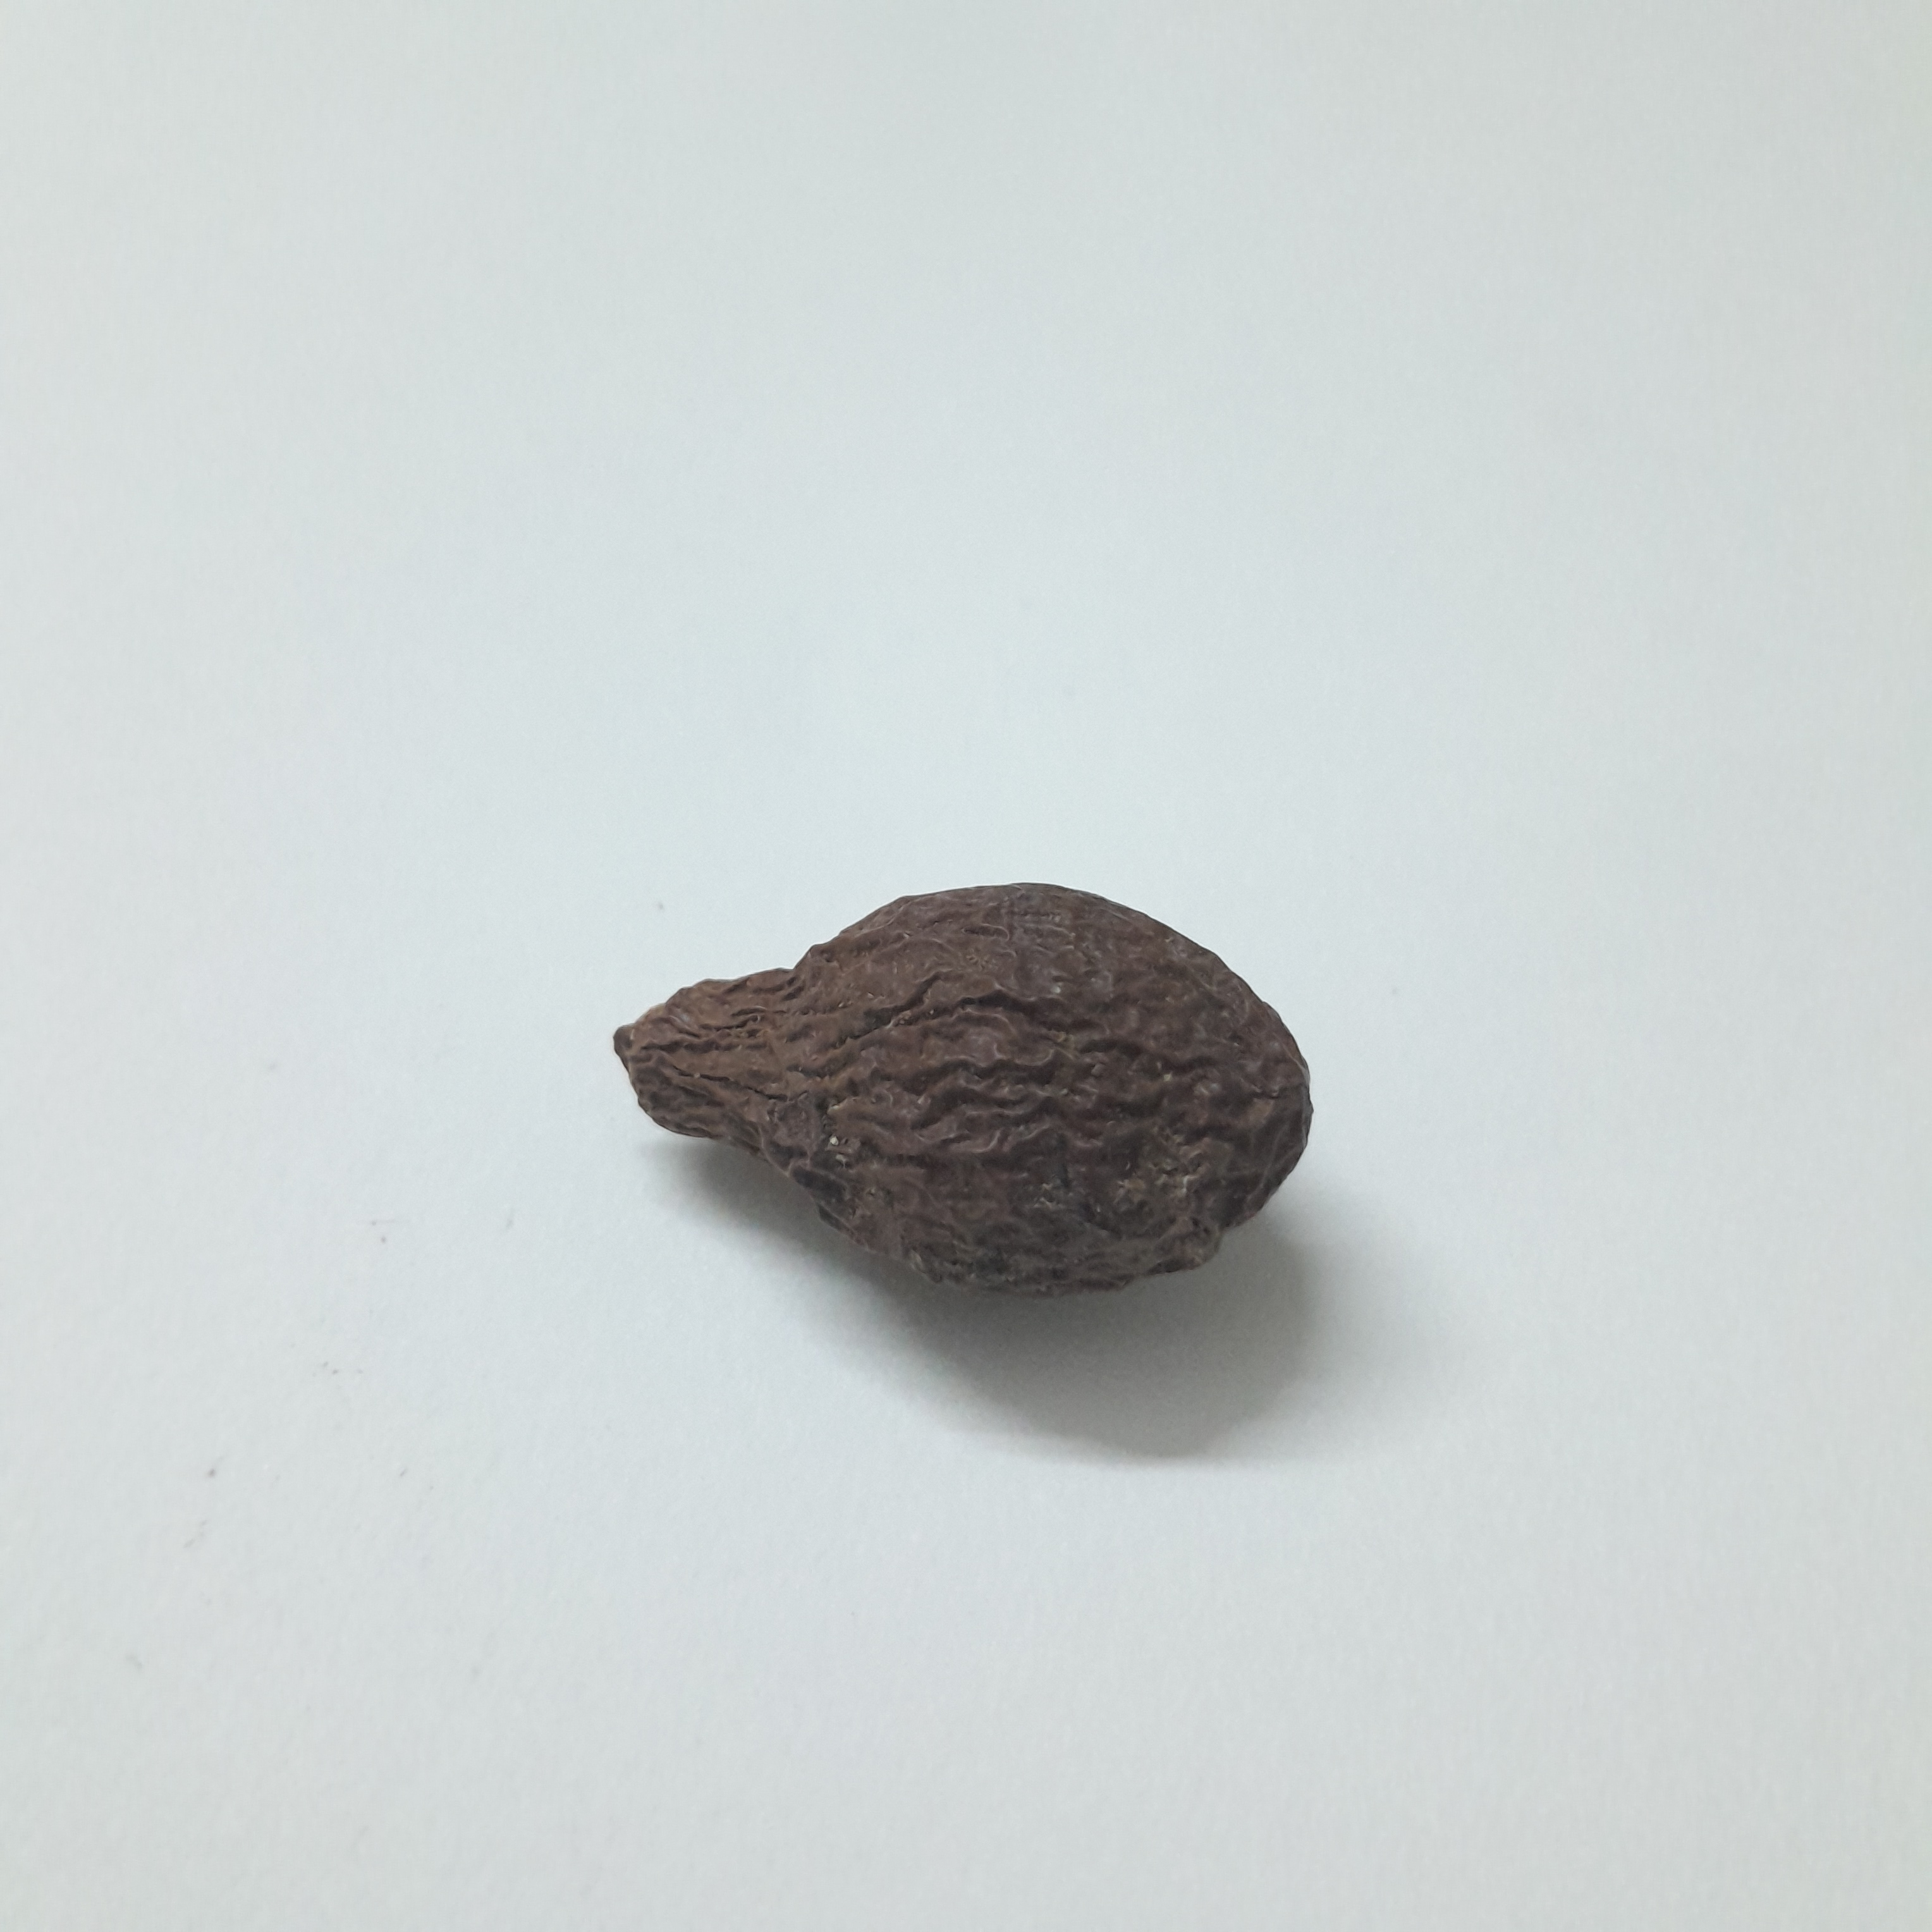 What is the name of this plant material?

niranjanphal
